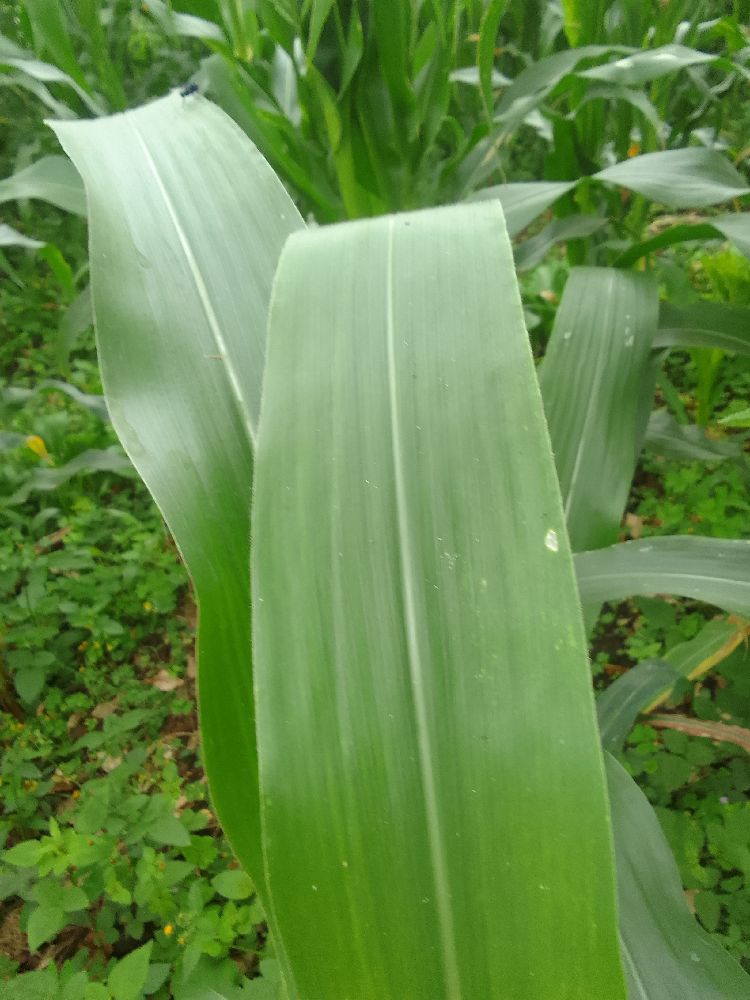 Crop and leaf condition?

maize, healthy
